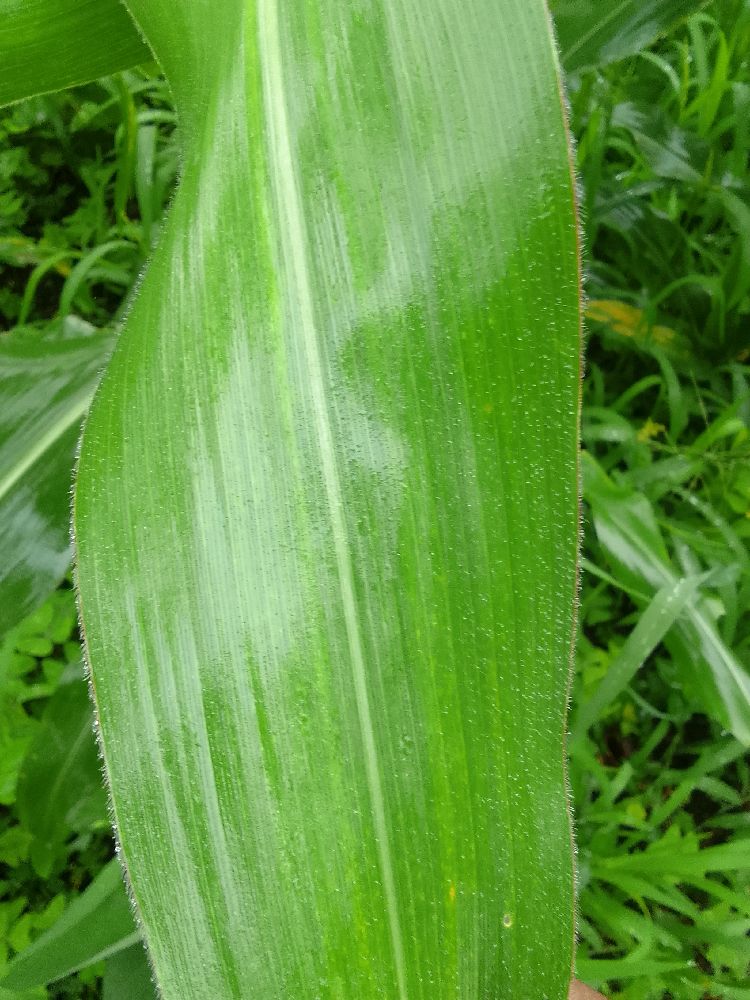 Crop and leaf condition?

maize, healthy
